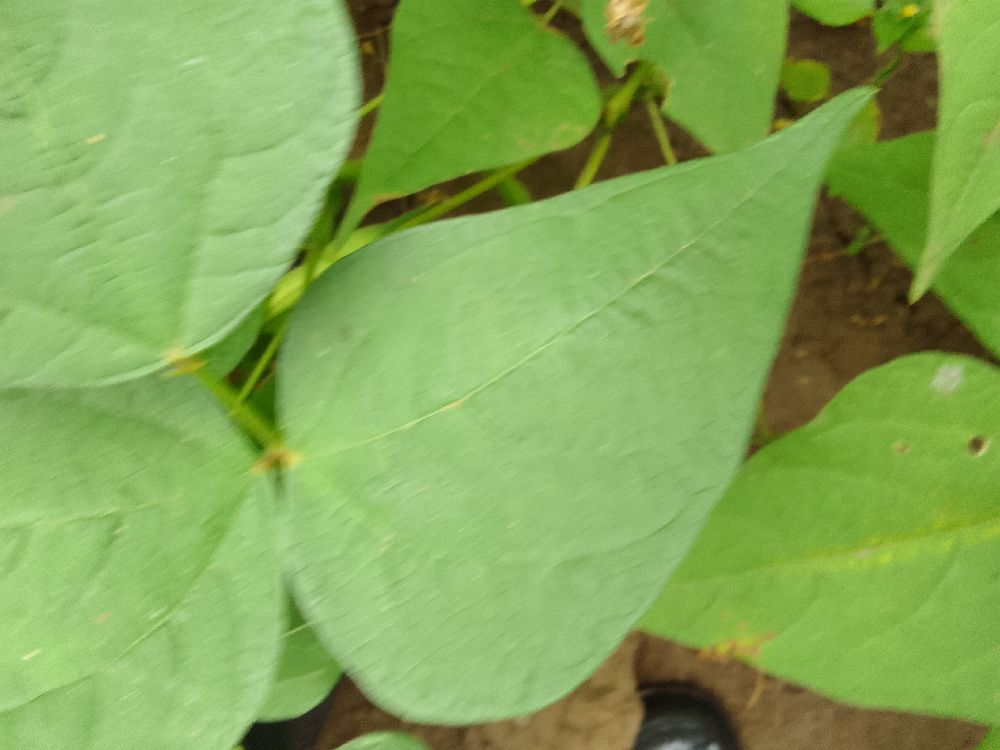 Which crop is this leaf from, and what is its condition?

common bean, healthy
